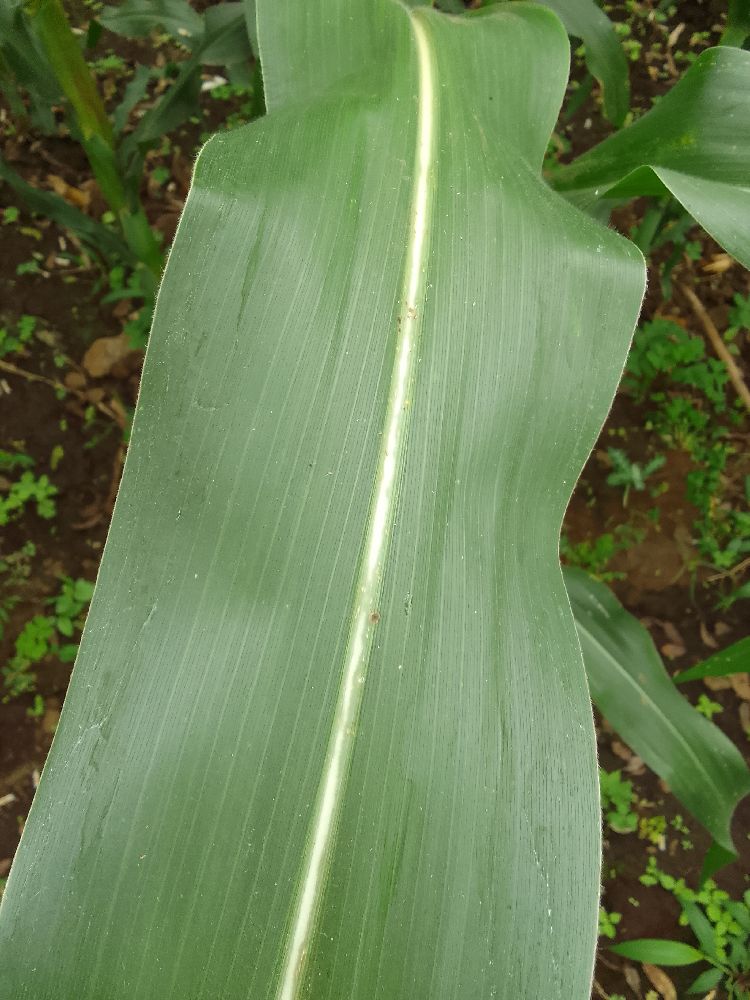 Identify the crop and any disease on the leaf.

maize, healthy
